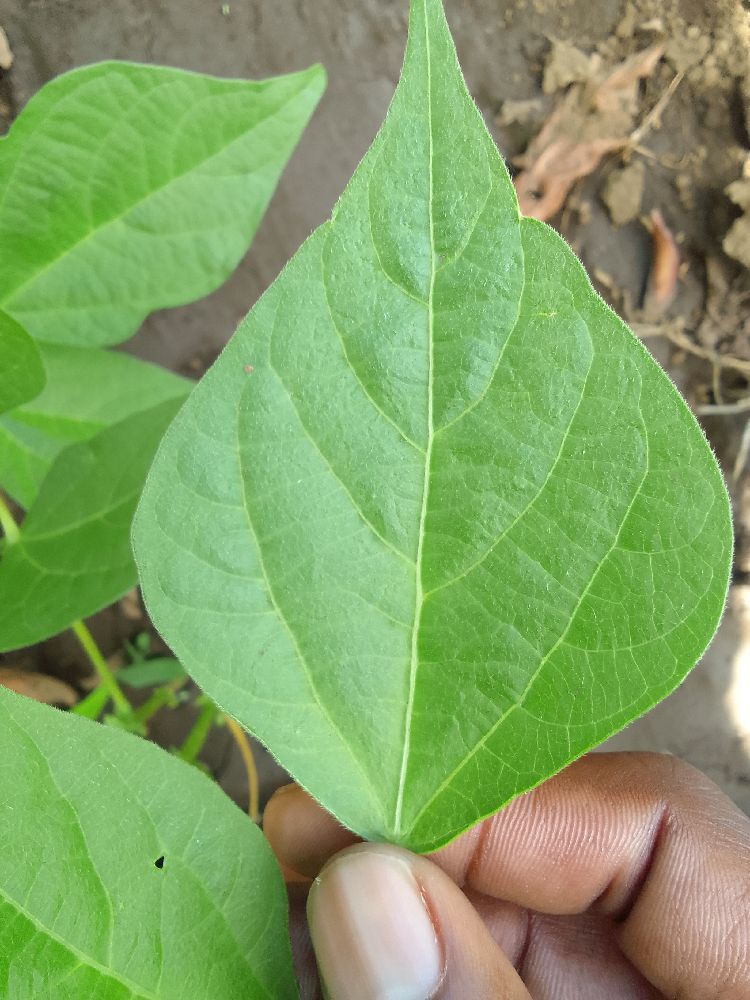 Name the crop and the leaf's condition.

common bean, healthy
